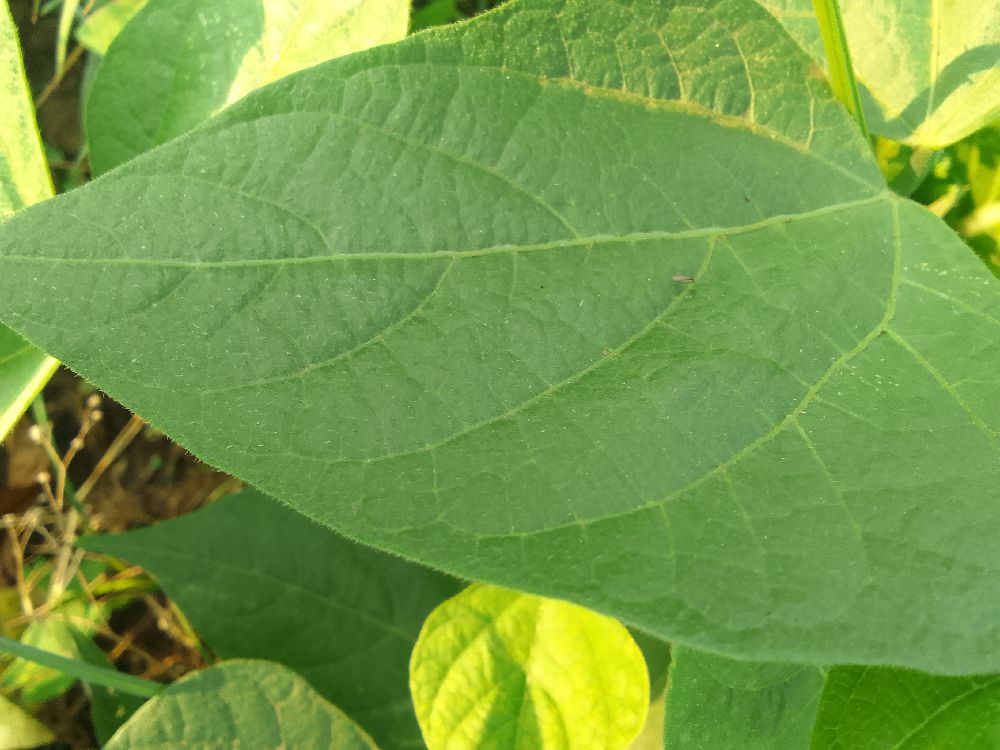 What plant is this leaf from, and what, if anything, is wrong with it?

common bean, healthy
